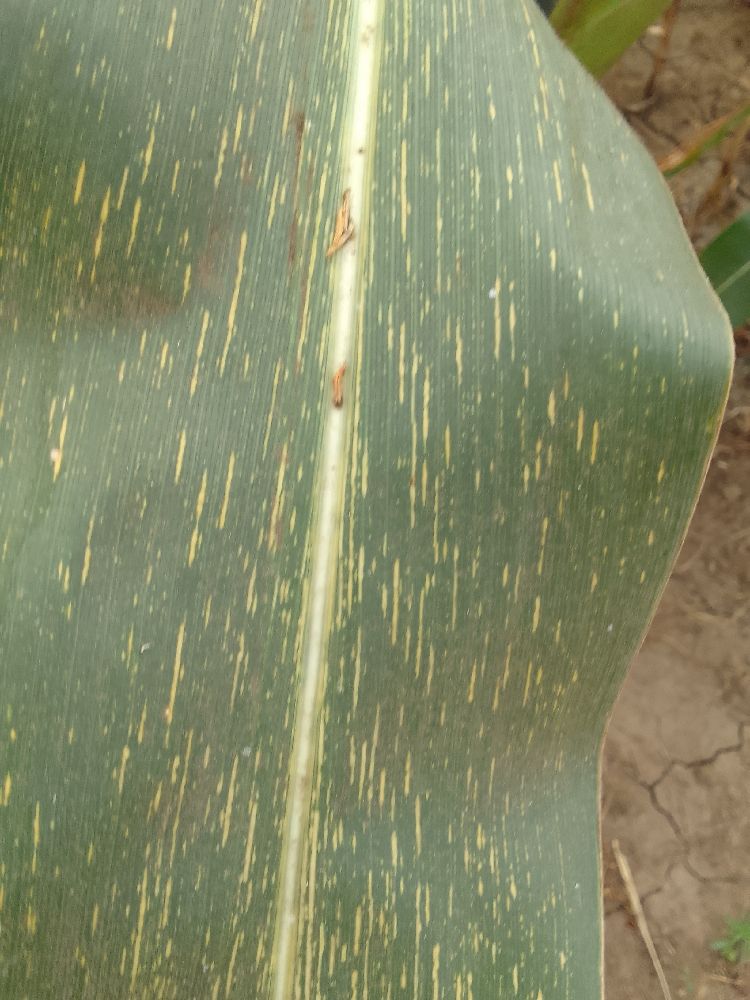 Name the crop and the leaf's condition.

maize, maize streak virus
